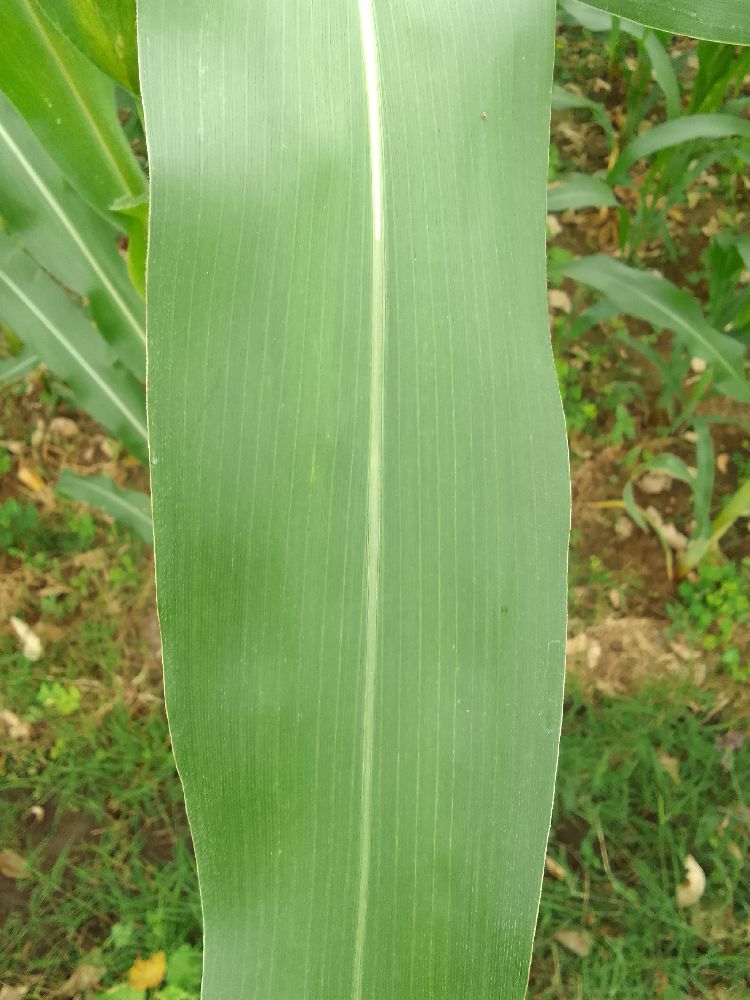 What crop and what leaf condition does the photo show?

maize, healthy
